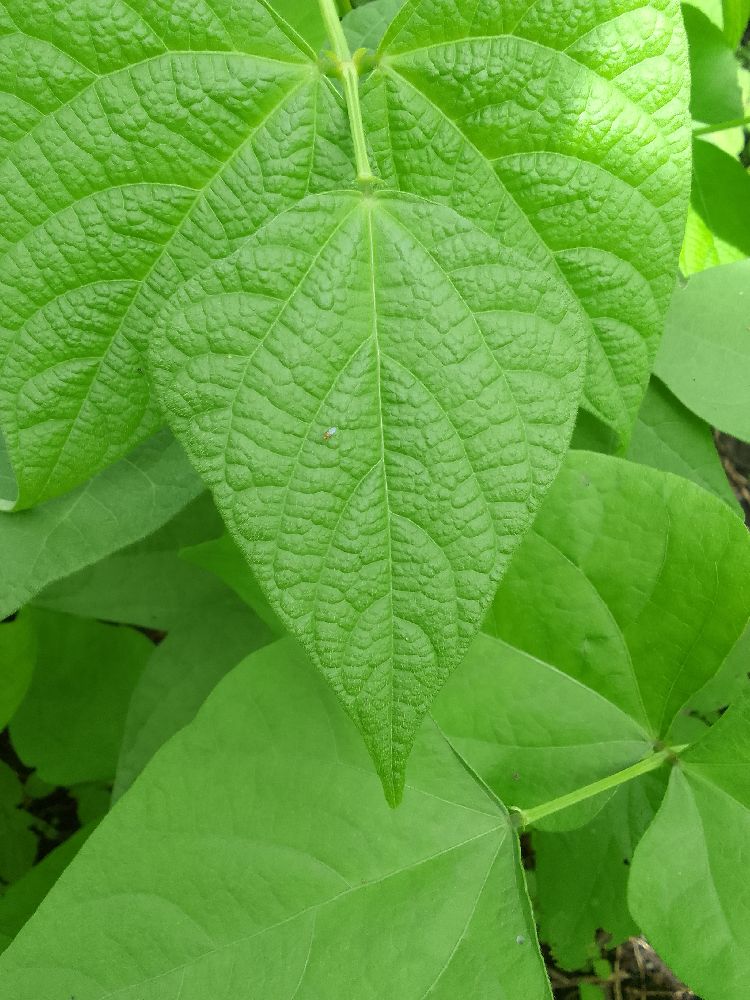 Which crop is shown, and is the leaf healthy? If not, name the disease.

common bean, healthy
